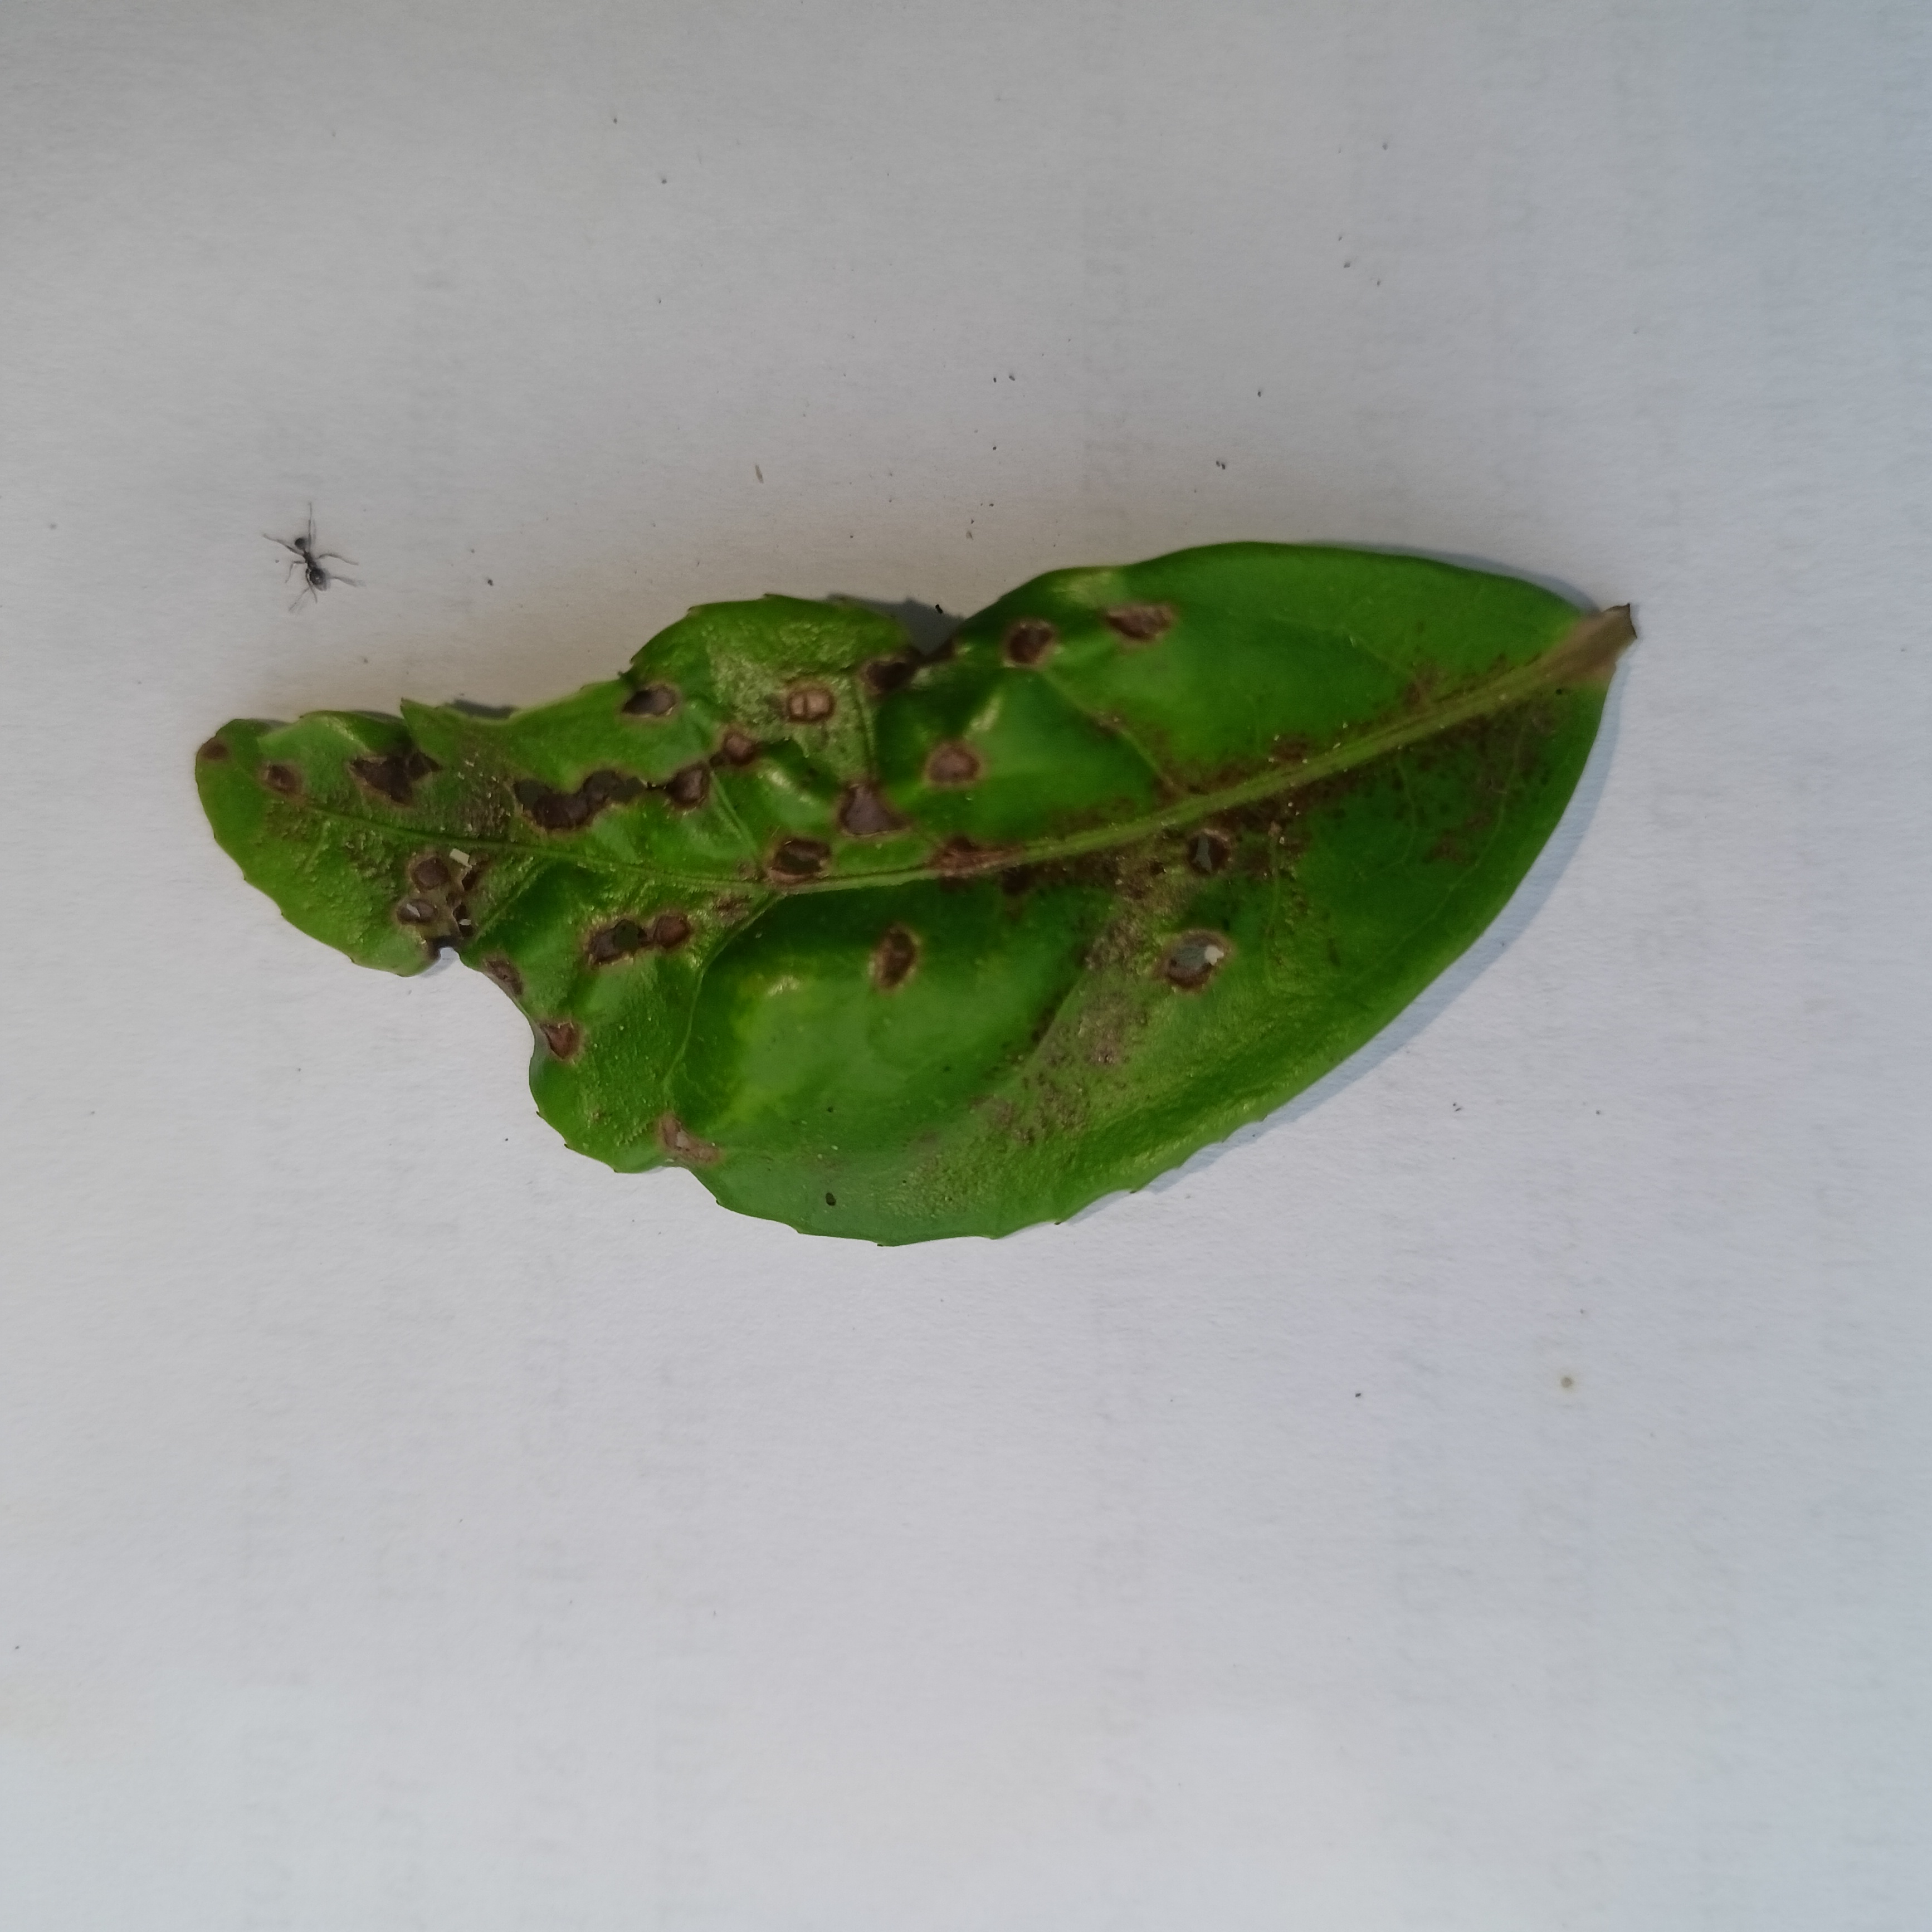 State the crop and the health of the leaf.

tea, helopeltis
